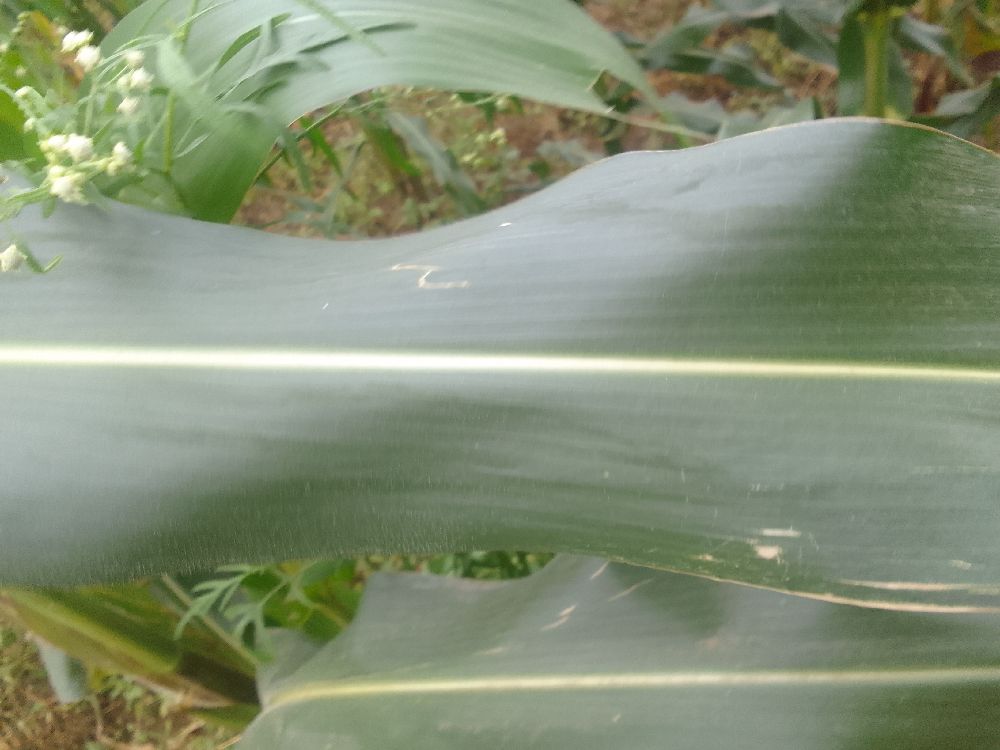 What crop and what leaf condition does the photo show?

maize, healthy
